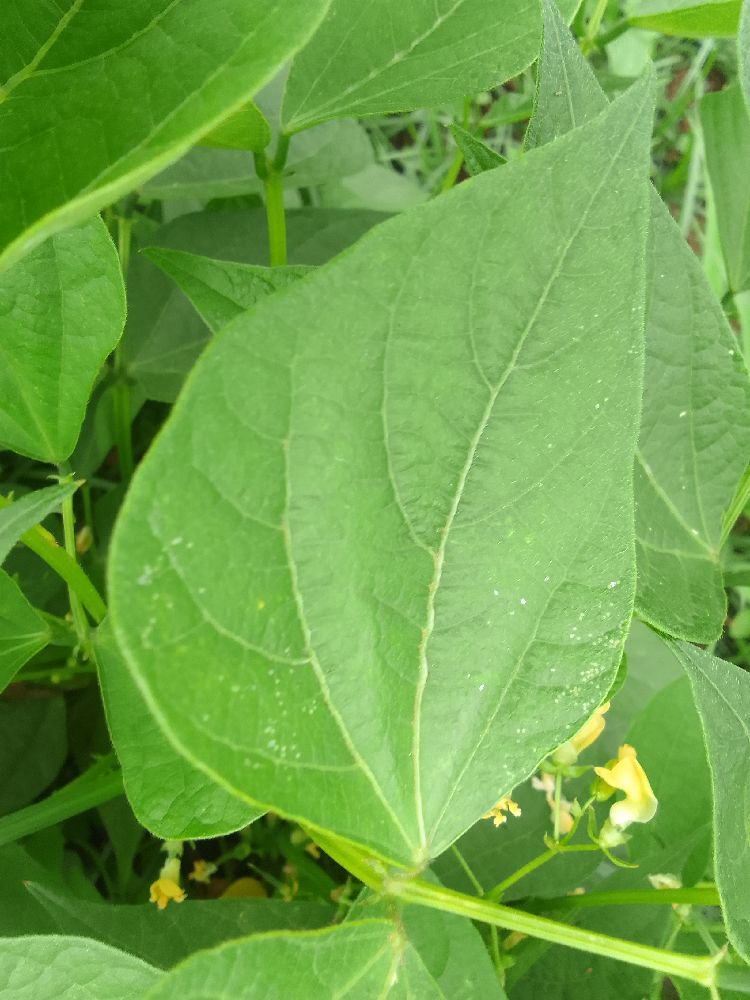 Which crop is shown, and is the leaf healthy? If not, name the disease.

common bean, healthy
